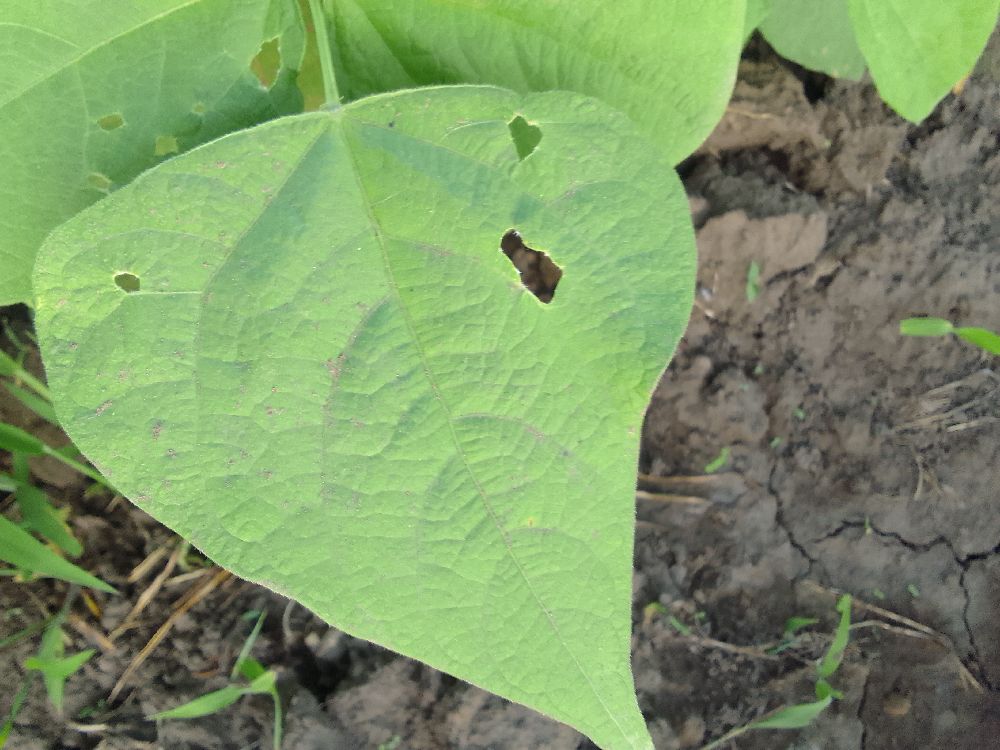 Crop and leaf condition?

common bean, healthy
